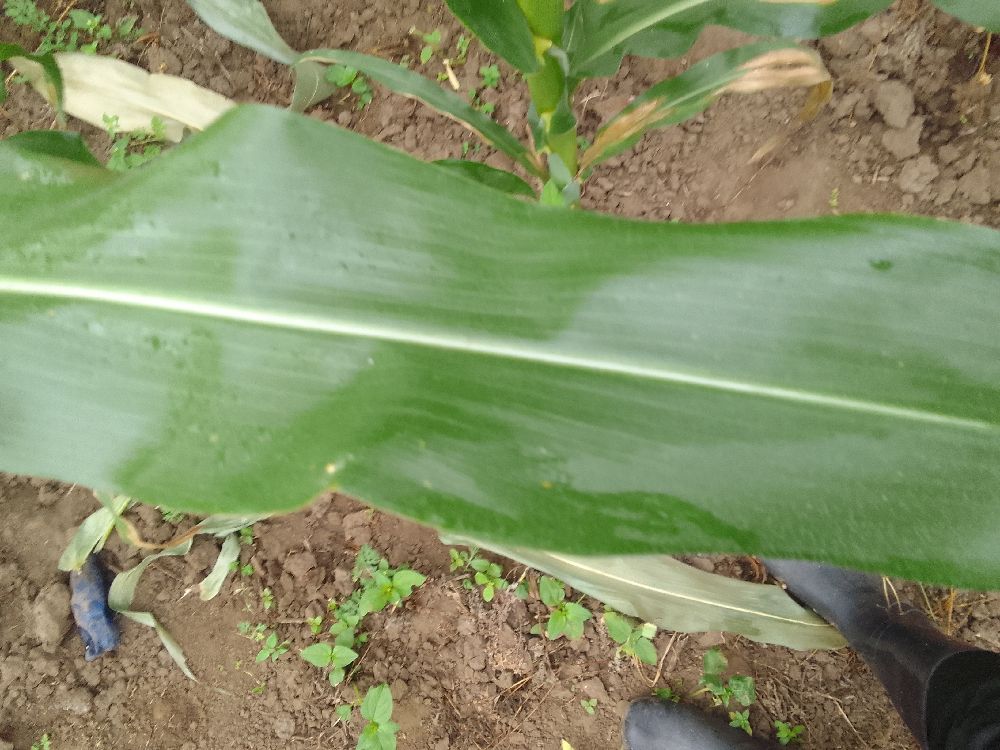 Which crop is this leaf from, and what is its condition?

maize, healthy
